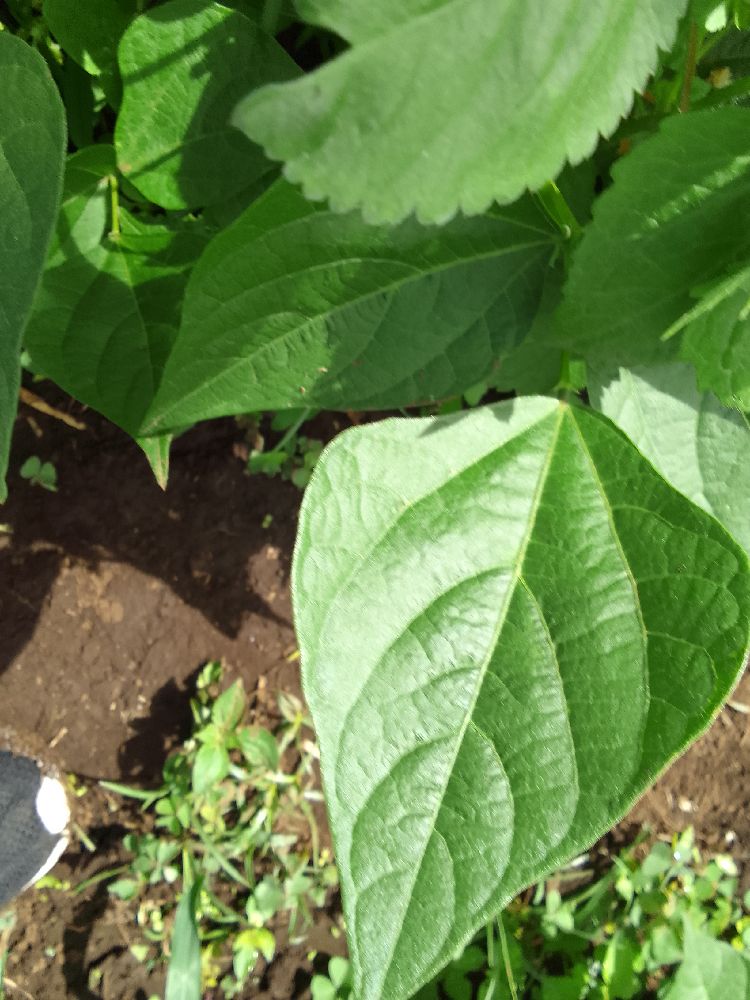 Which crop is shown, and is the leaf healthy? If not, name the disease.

common bean, healthy
